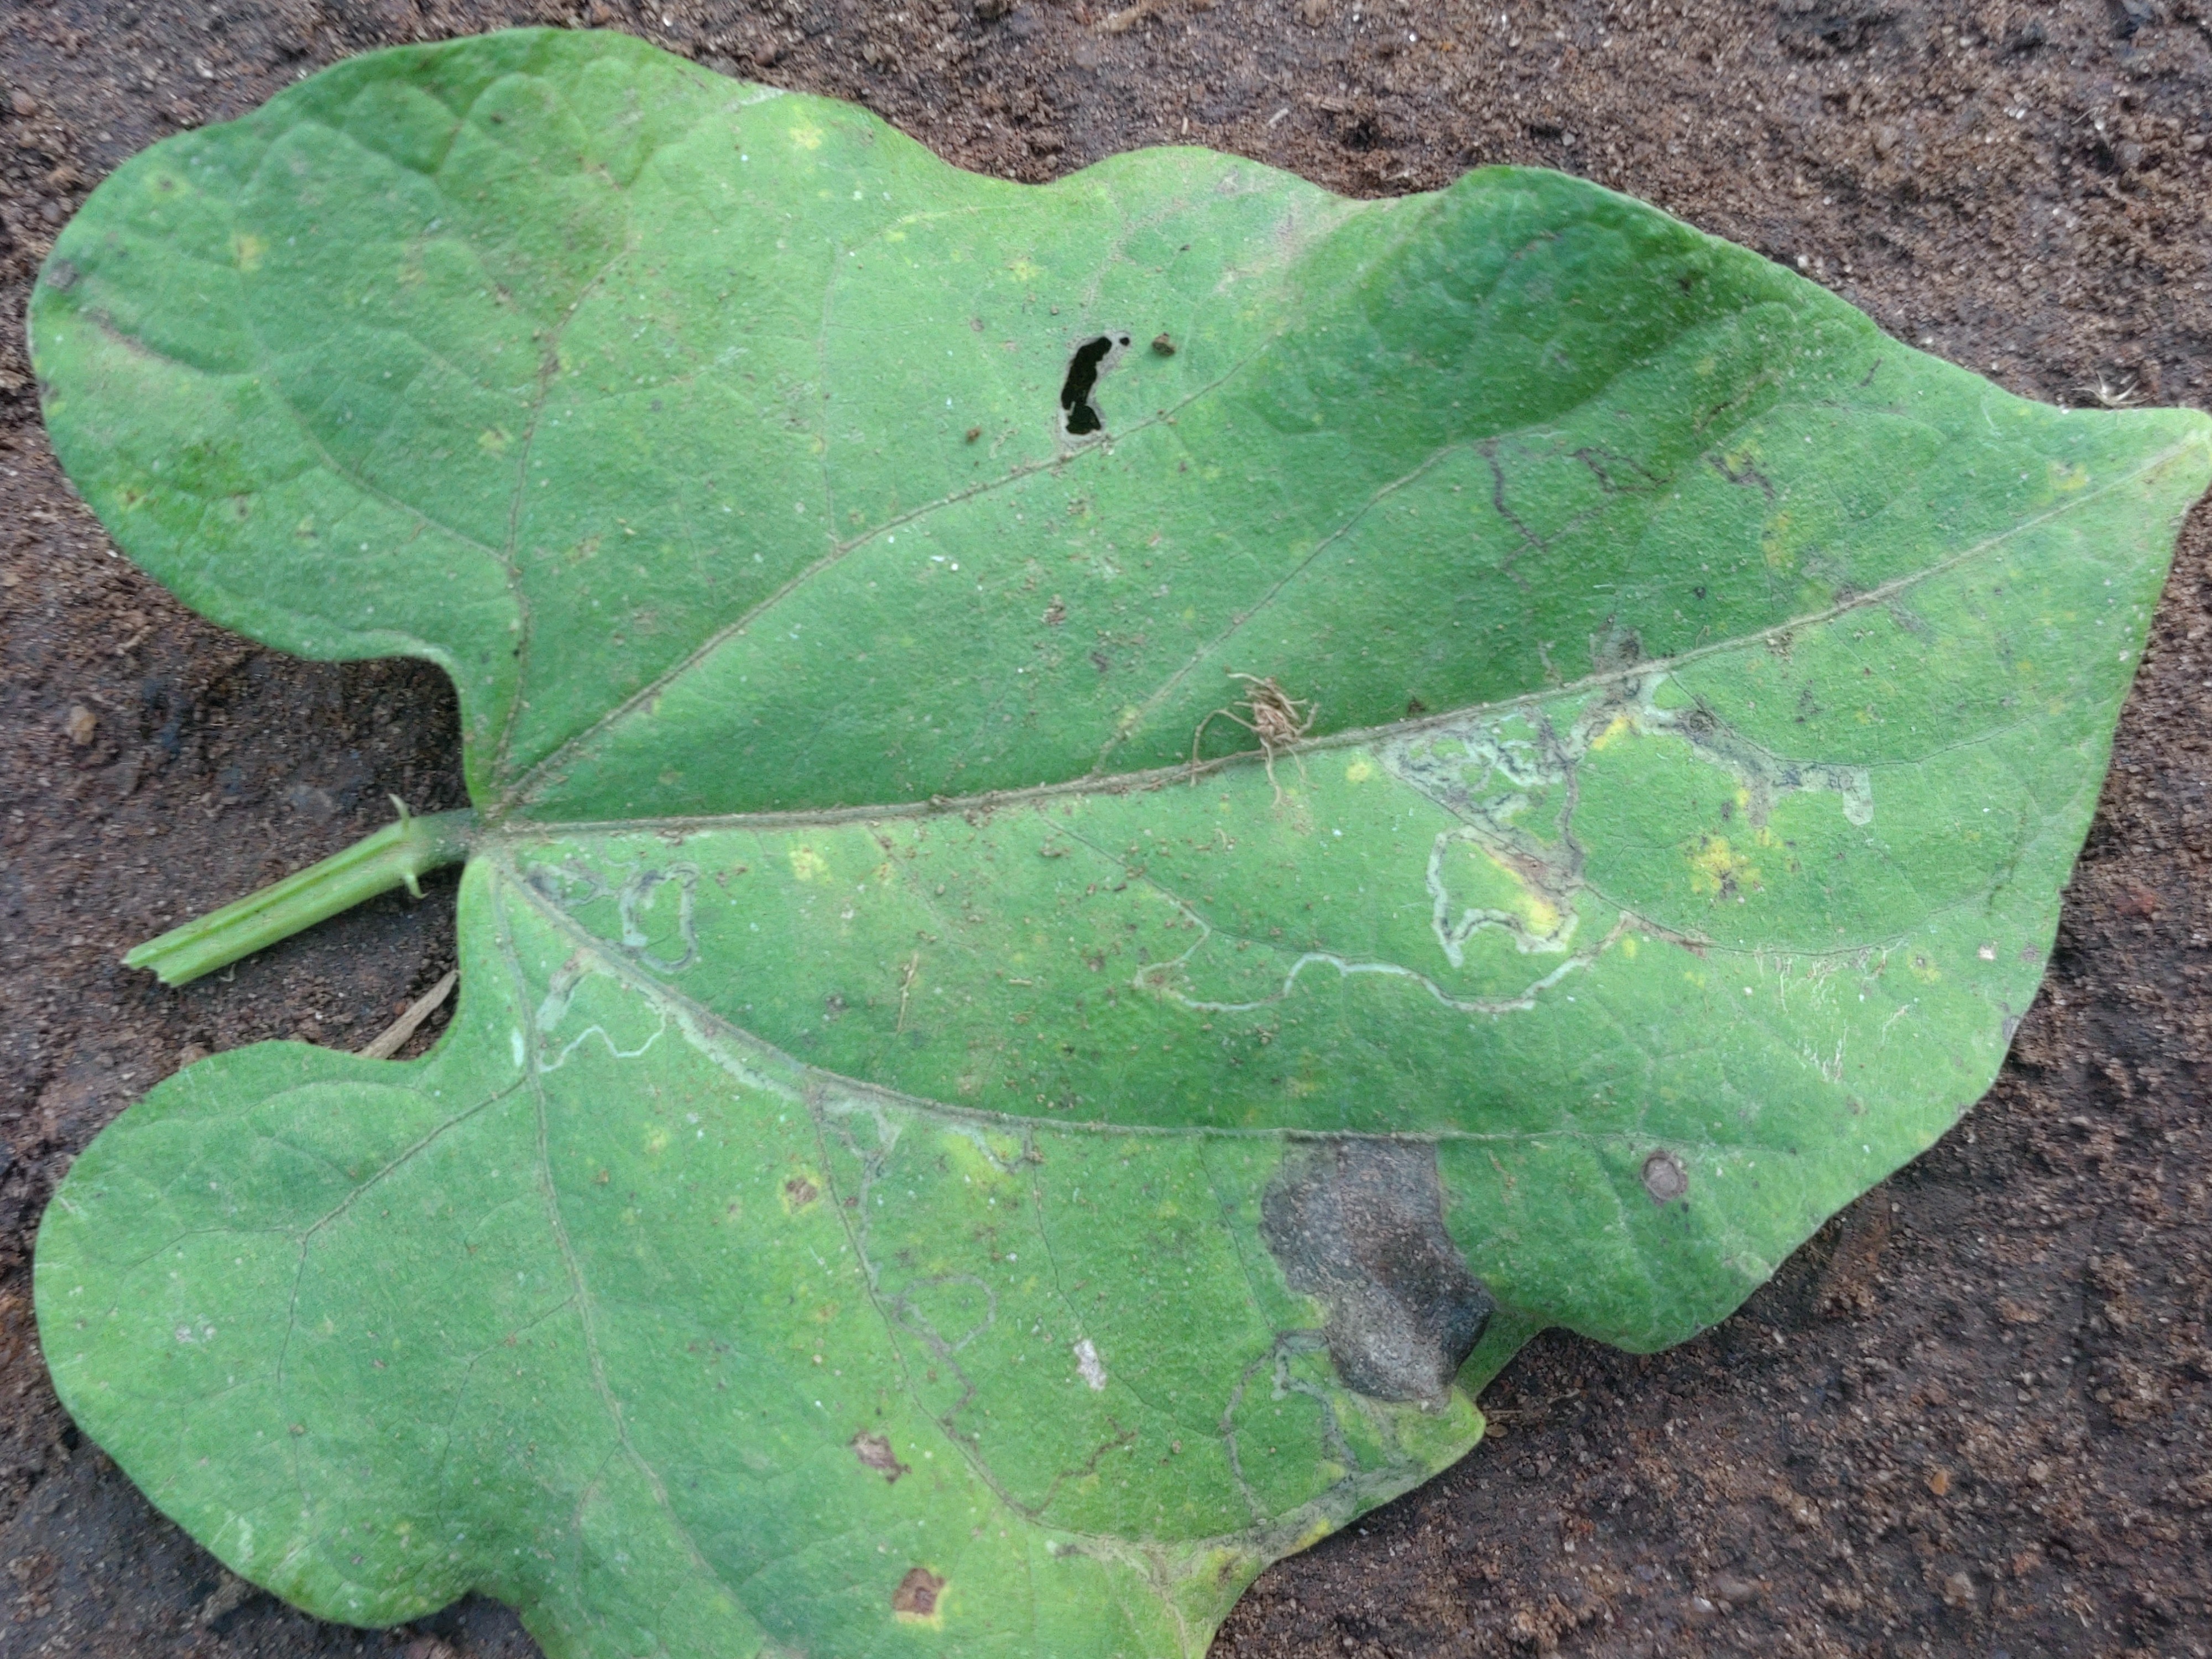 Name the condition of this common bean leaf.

anthracnose
